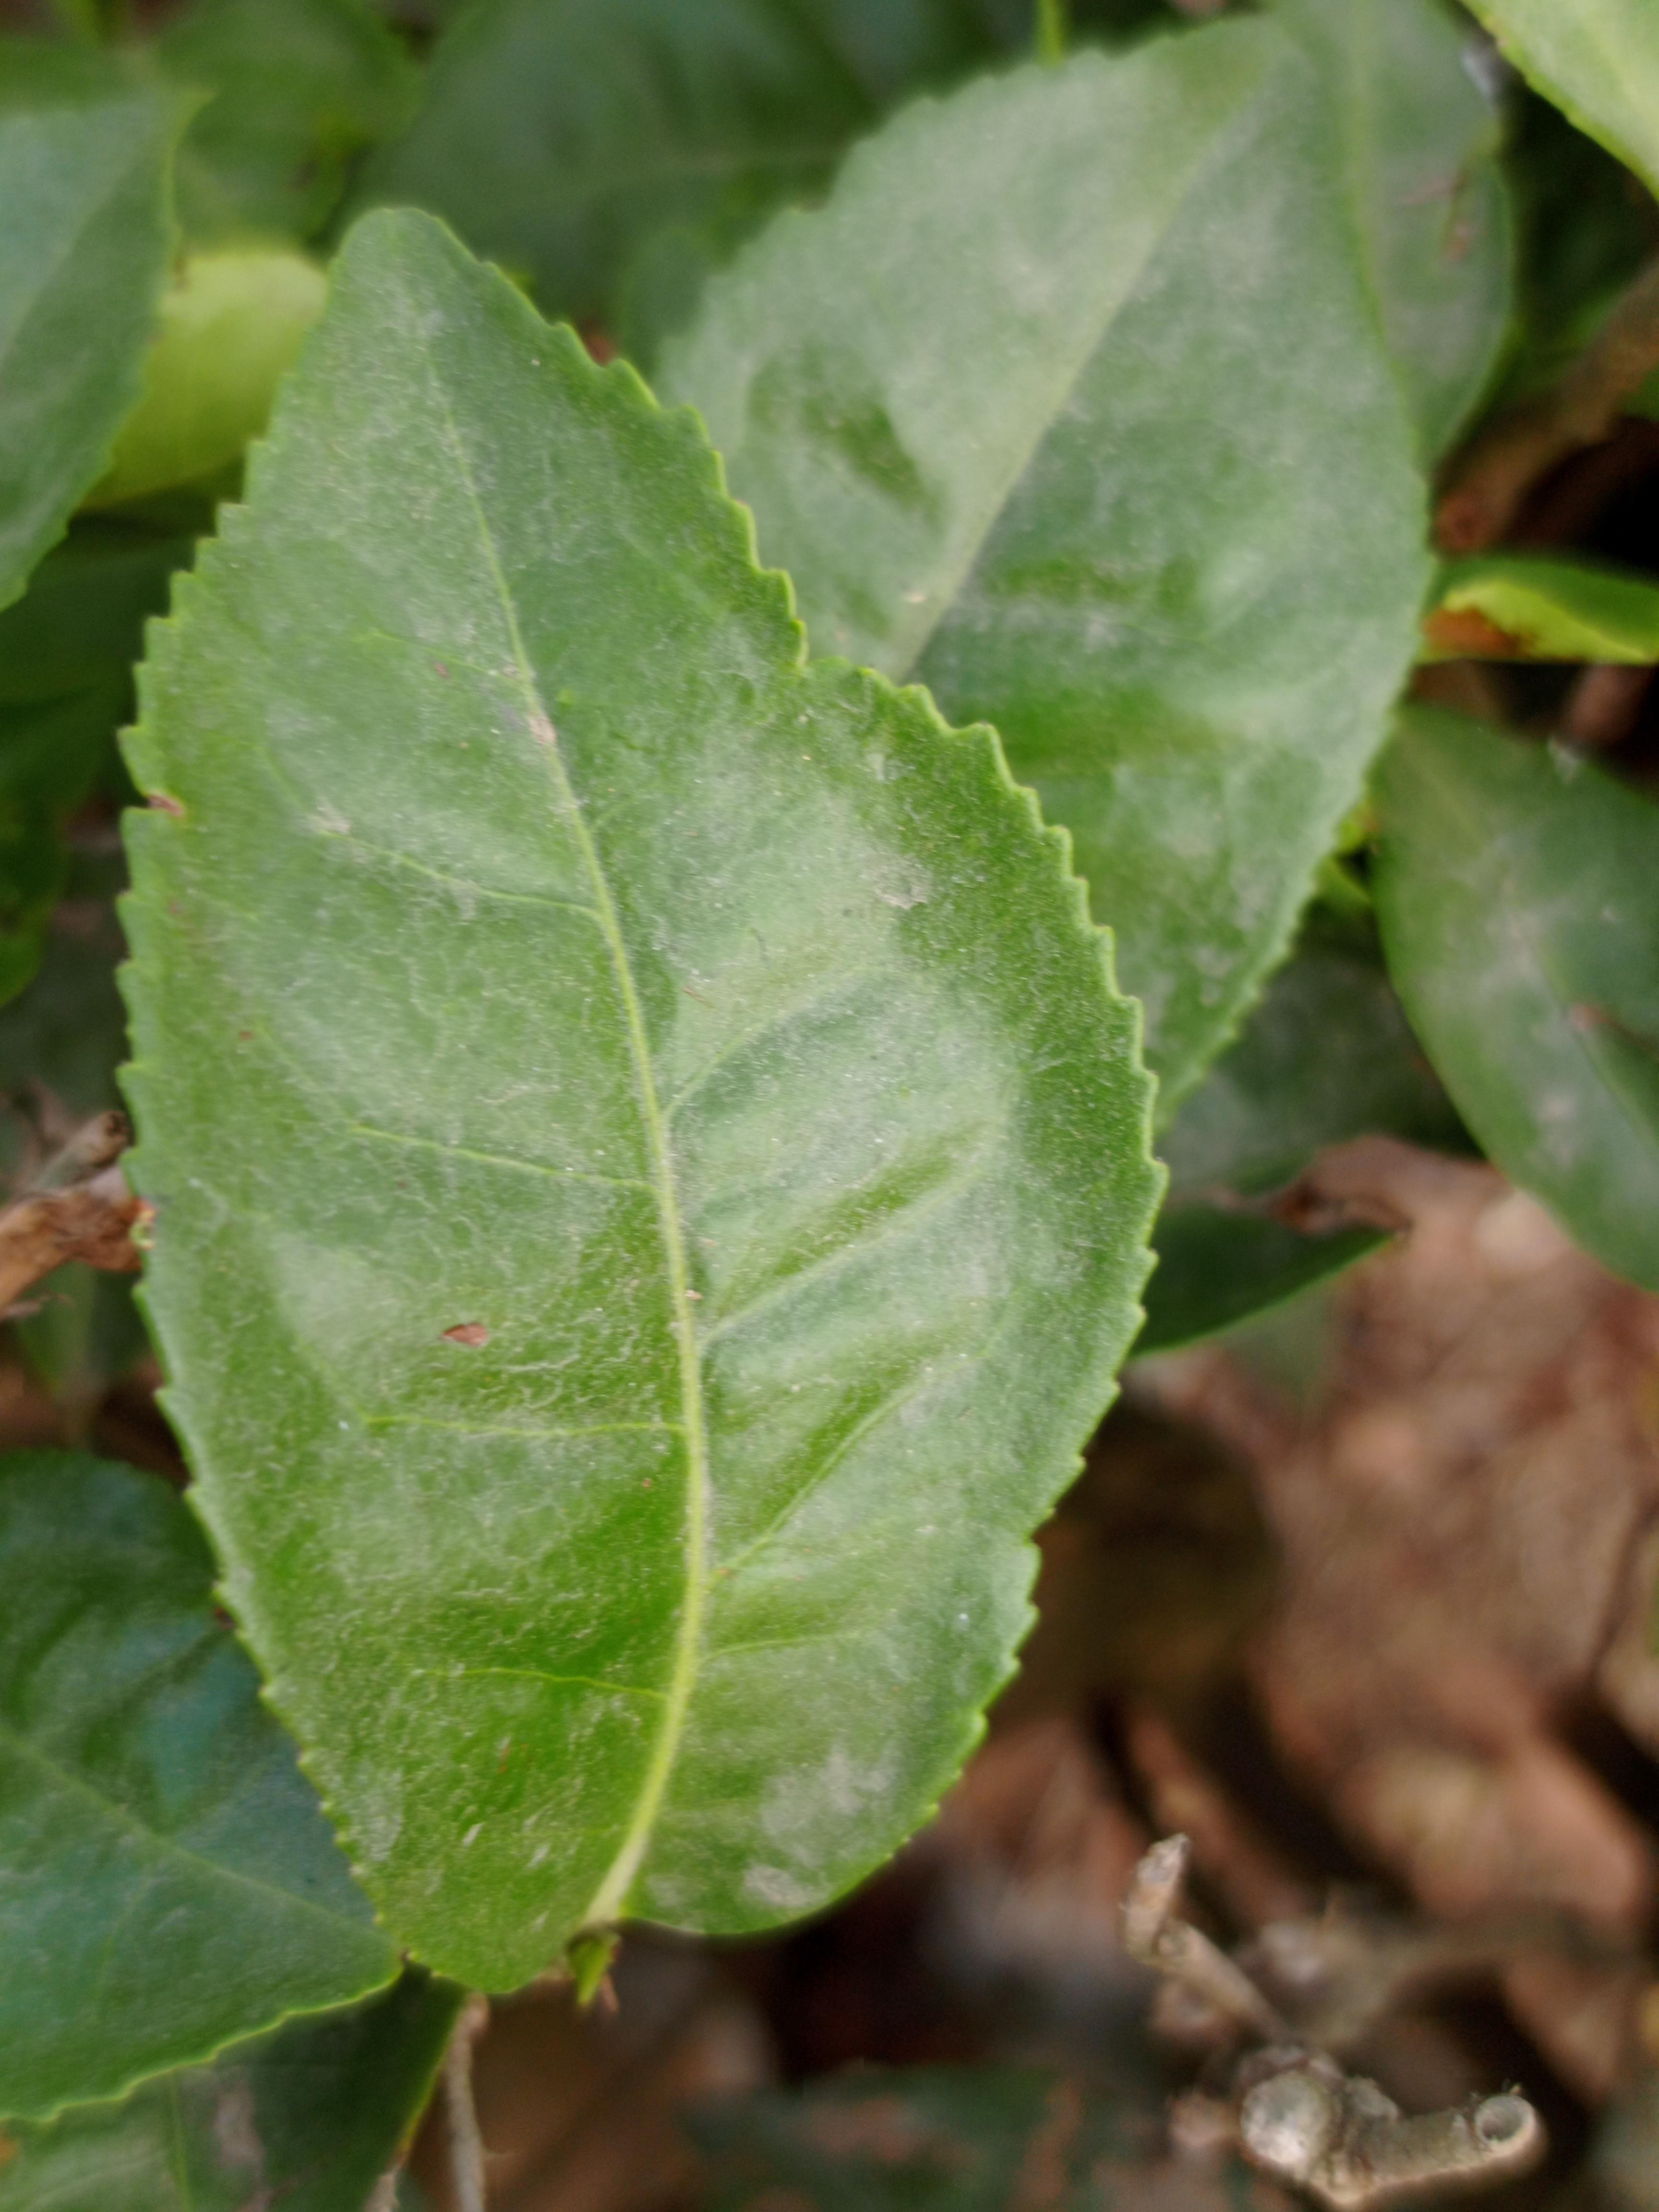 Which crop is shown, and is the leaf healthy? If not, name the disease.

tea, healthy leaf
